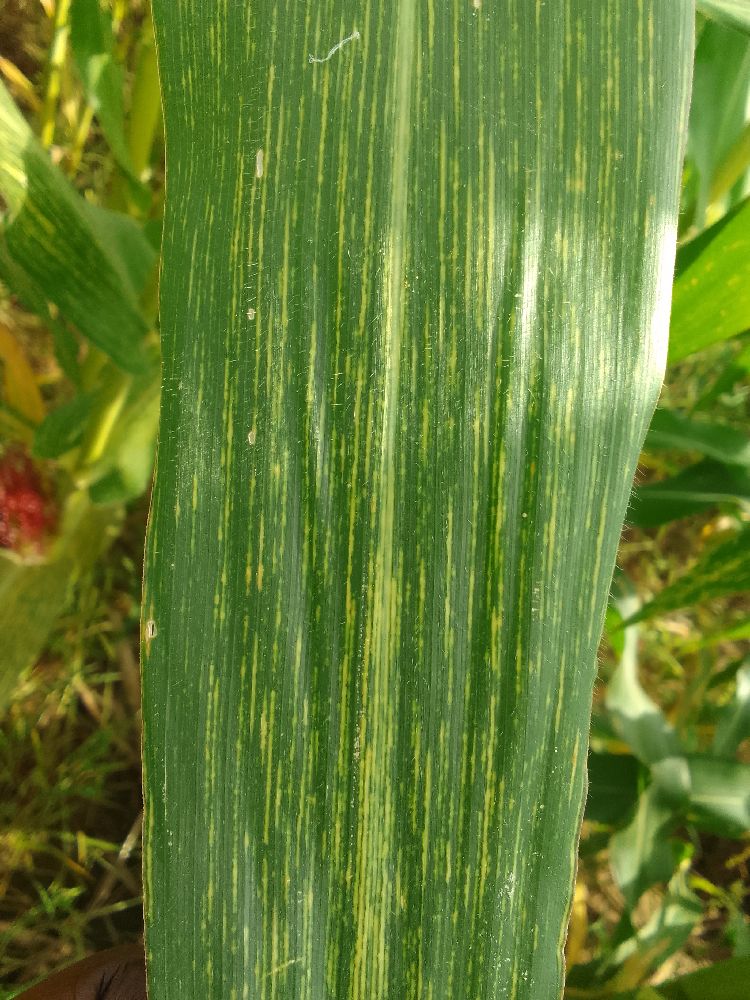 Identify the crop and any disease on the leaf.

maize, maize streak virus
